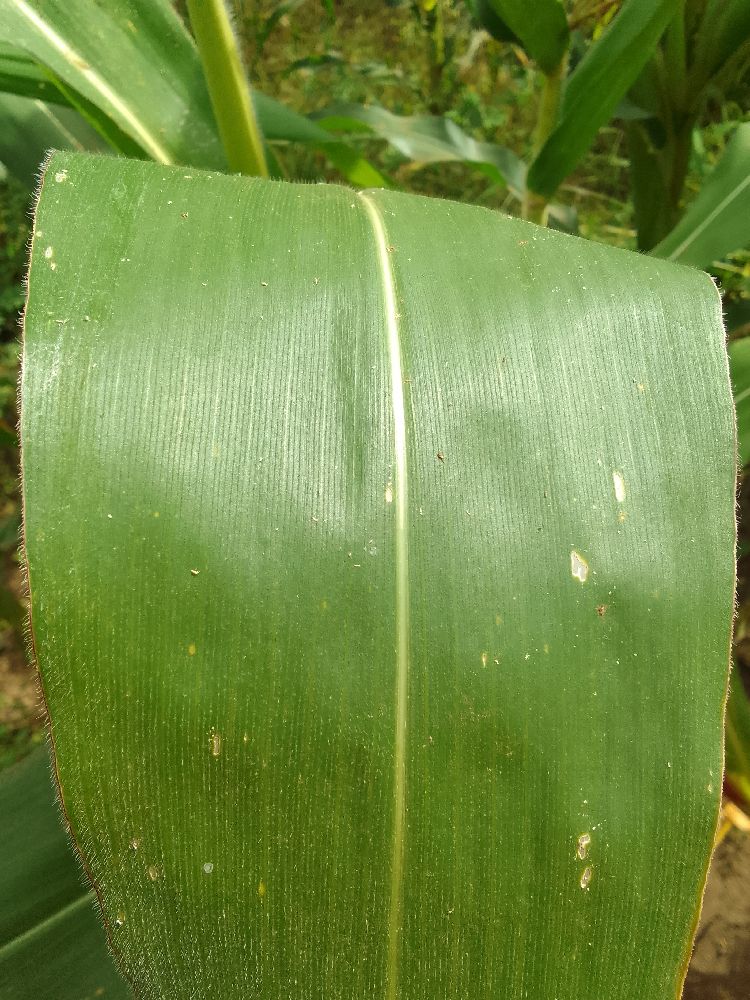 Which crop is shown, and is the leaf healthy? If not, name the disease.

maize, healthy
